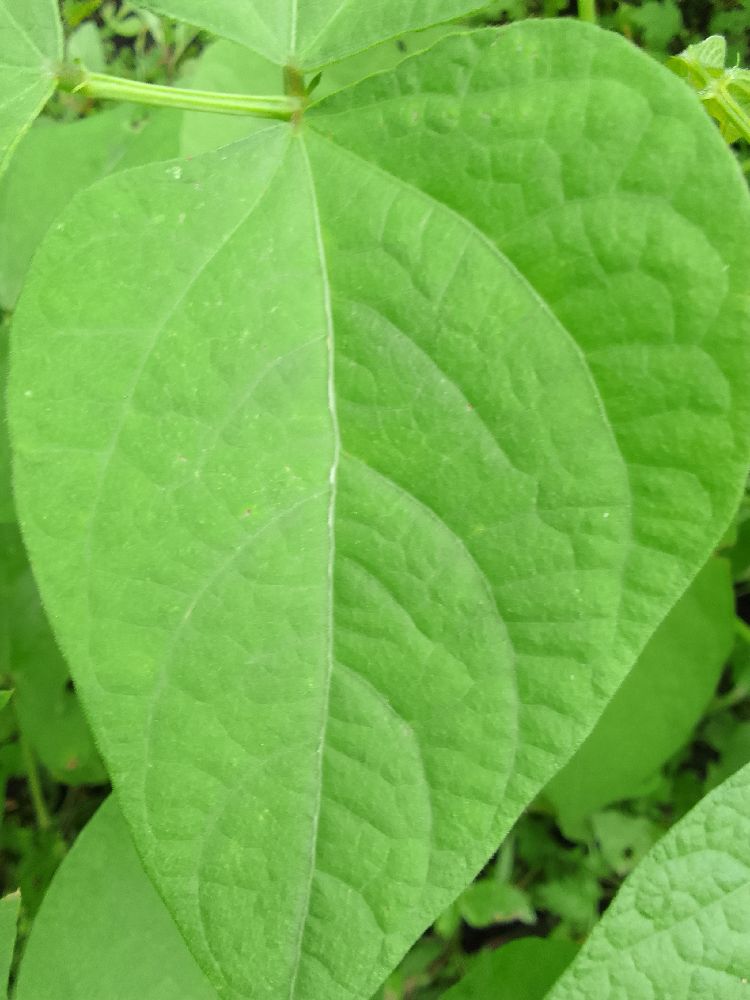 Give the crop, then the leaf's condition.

common bean, healthy
